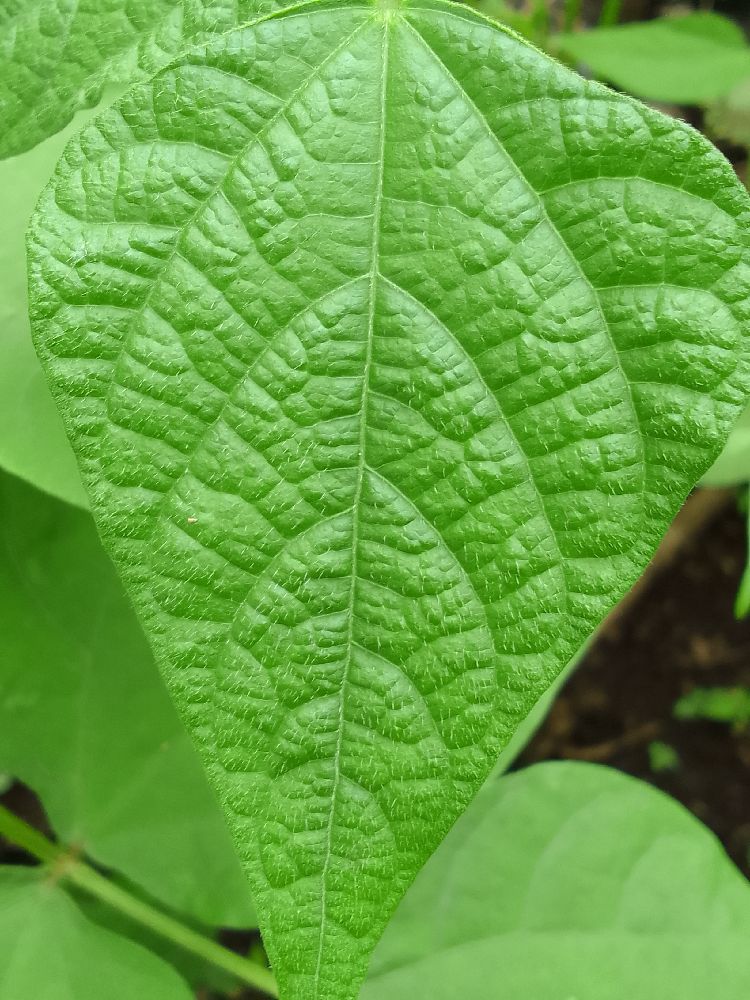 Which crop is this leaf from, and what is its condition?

common bean, healthy
